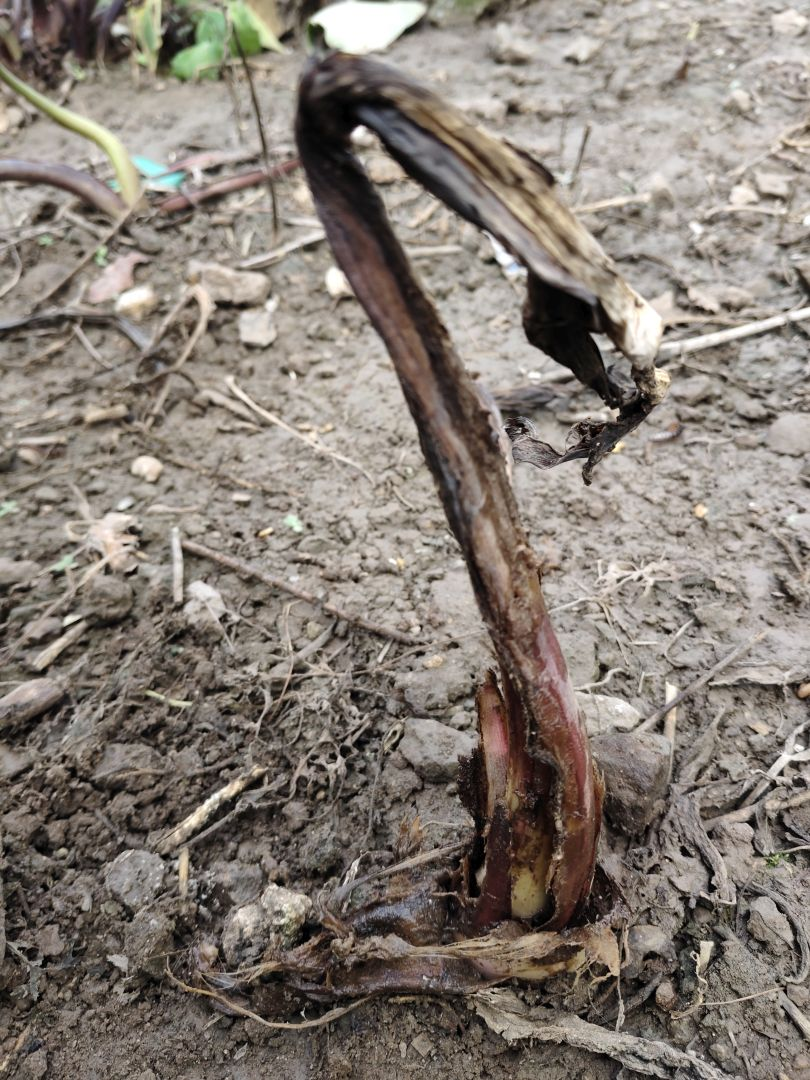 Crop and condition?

taro, root rot
